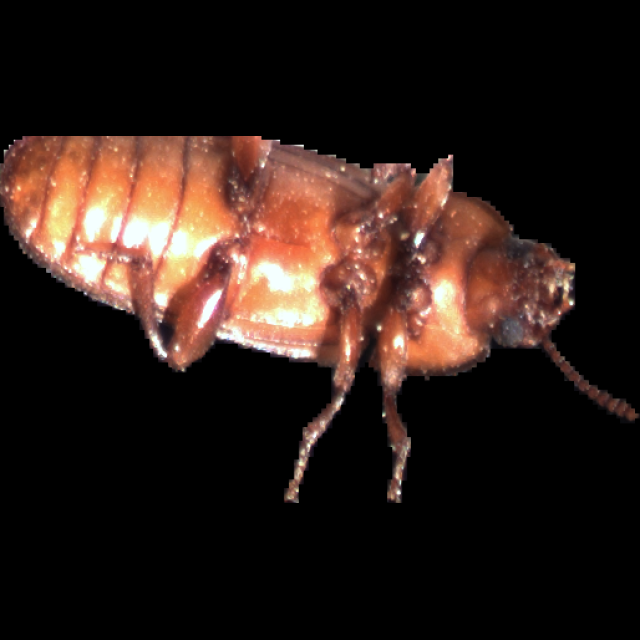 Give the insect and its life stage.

mealworm beetle
